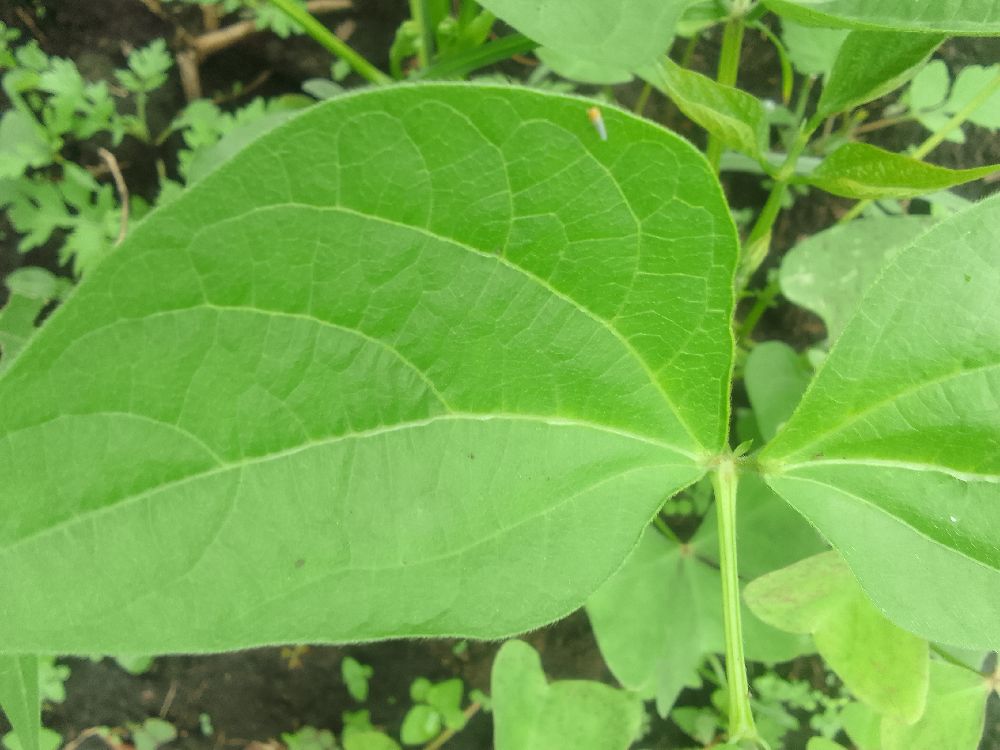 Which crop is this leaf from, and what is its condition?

common bean, healthy
